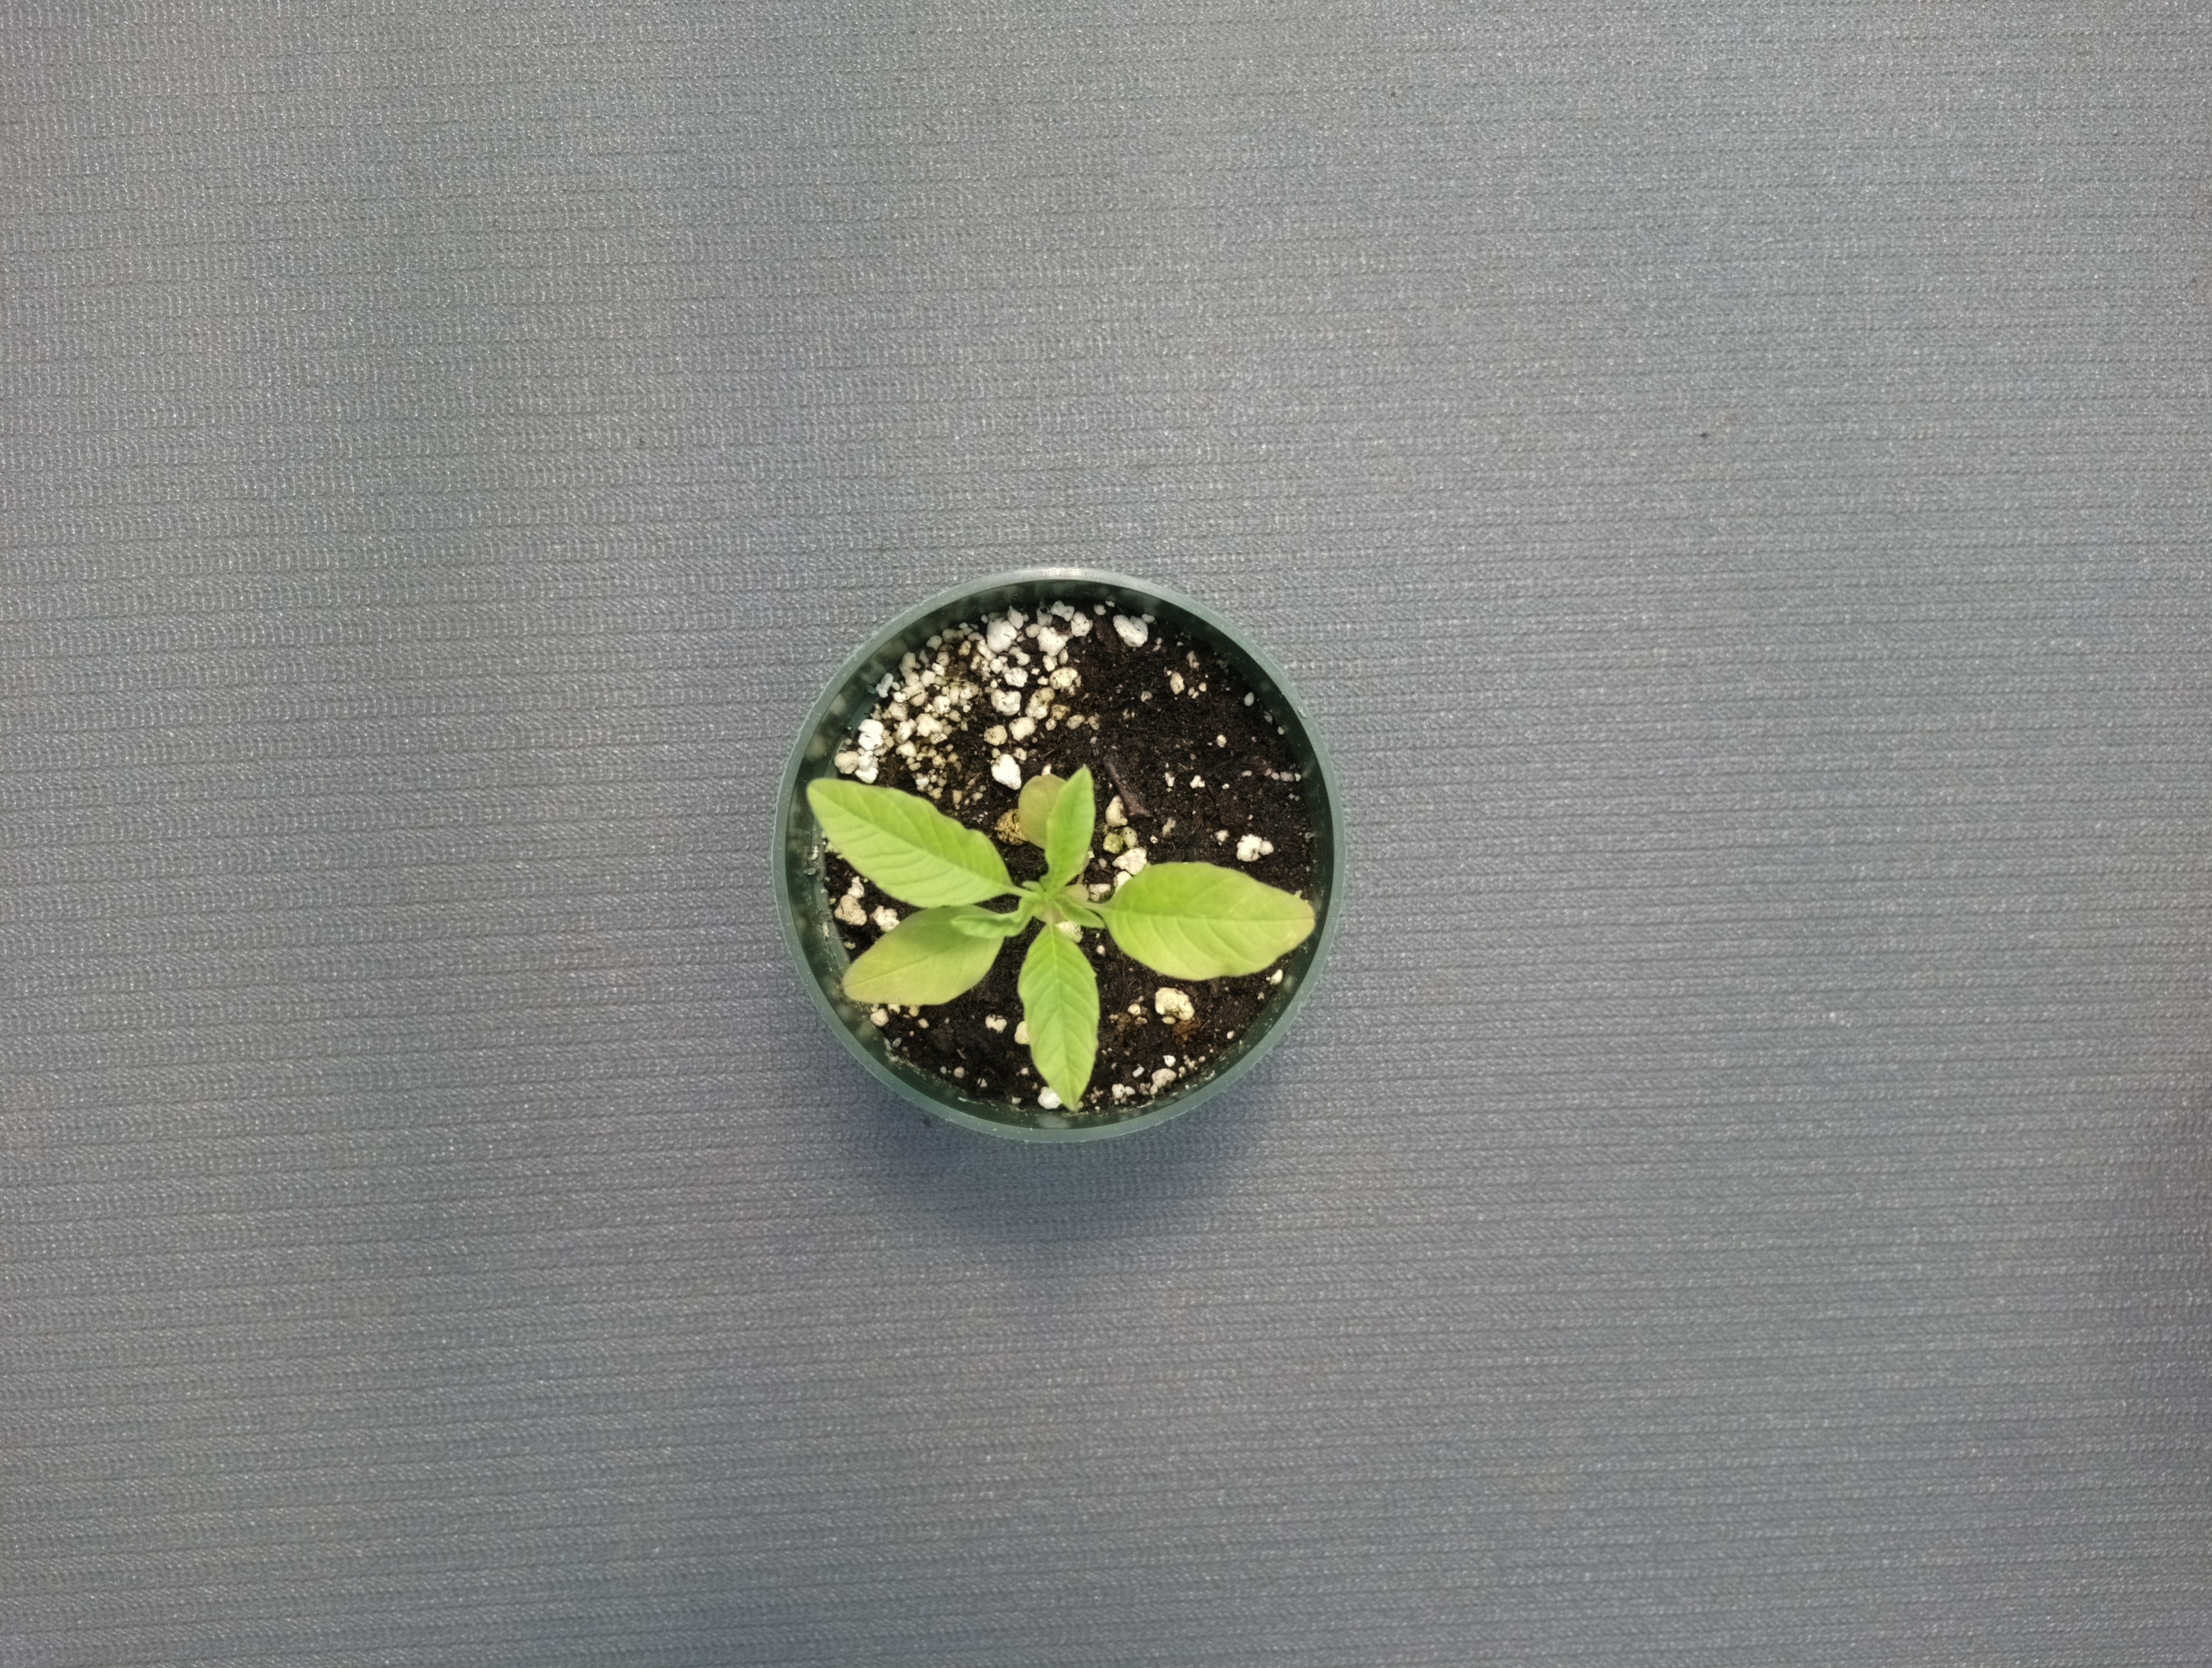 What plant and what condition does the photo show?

waterhemp, healthy untreated
